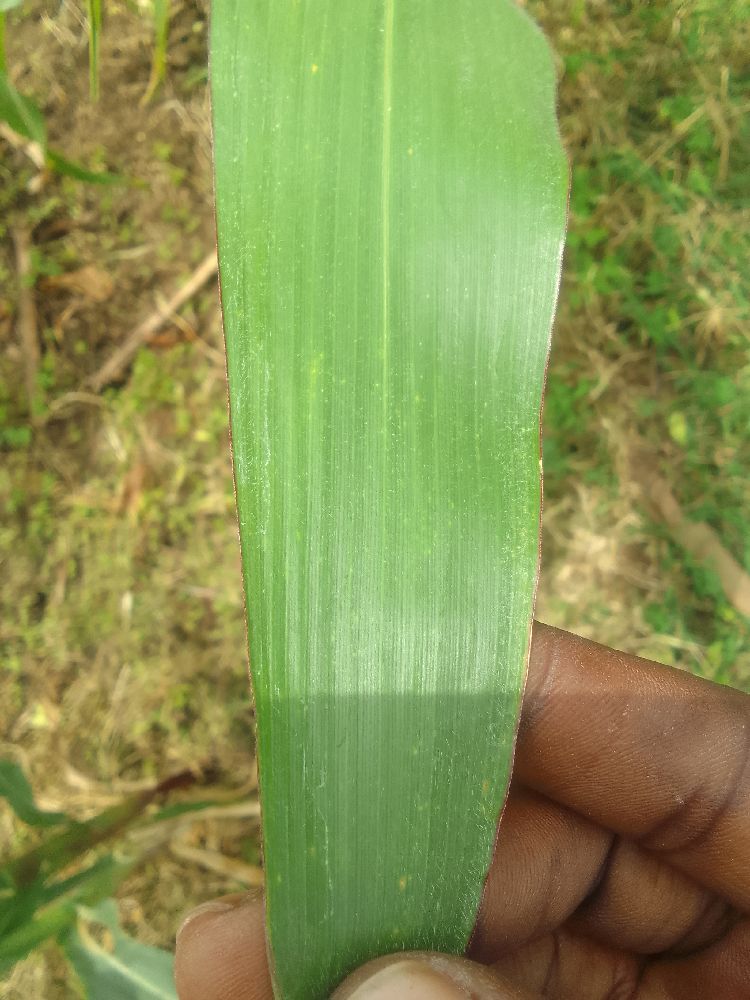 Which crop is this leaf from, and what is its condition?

maize, healthy
